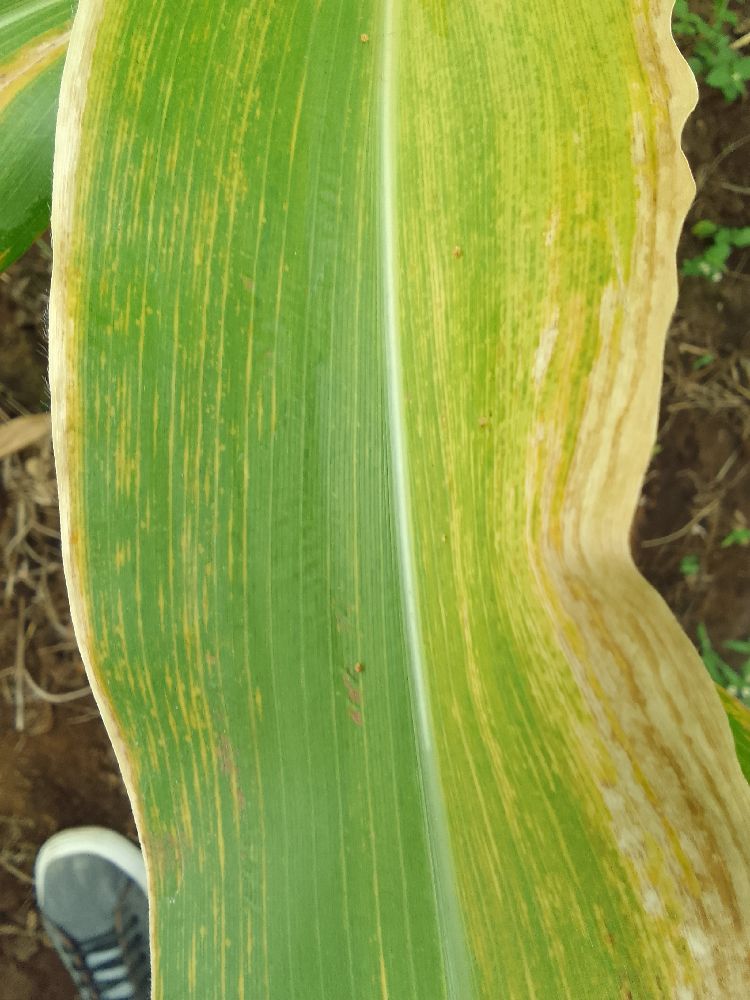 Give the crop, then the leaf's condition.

maize, maize lethal necrosis
